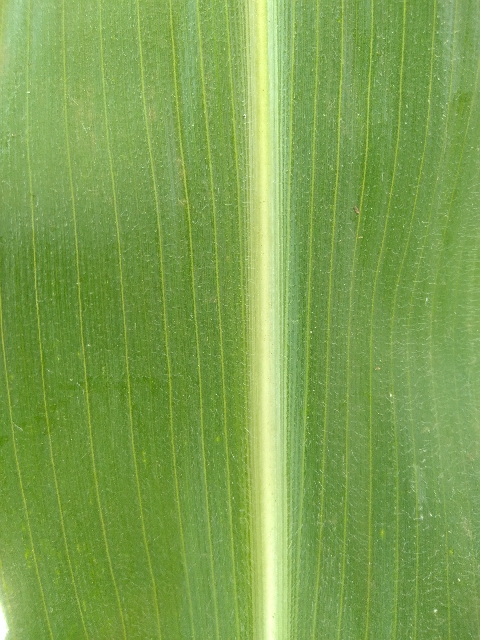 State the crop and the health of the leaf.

maize, healthy
